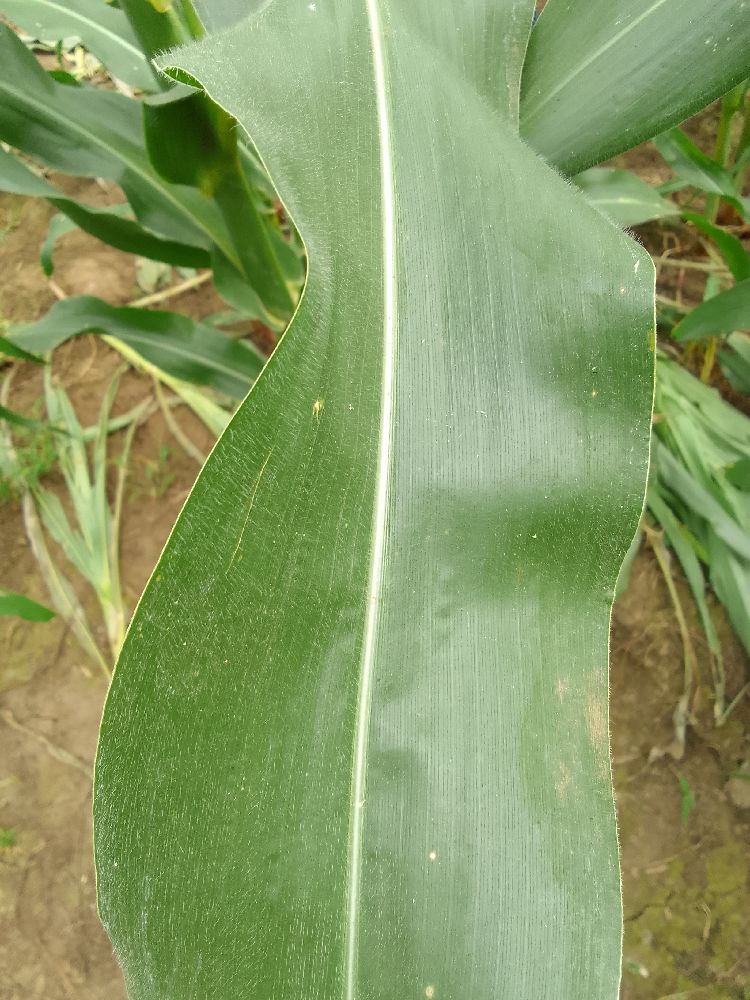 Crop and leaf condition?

maize, healthy
